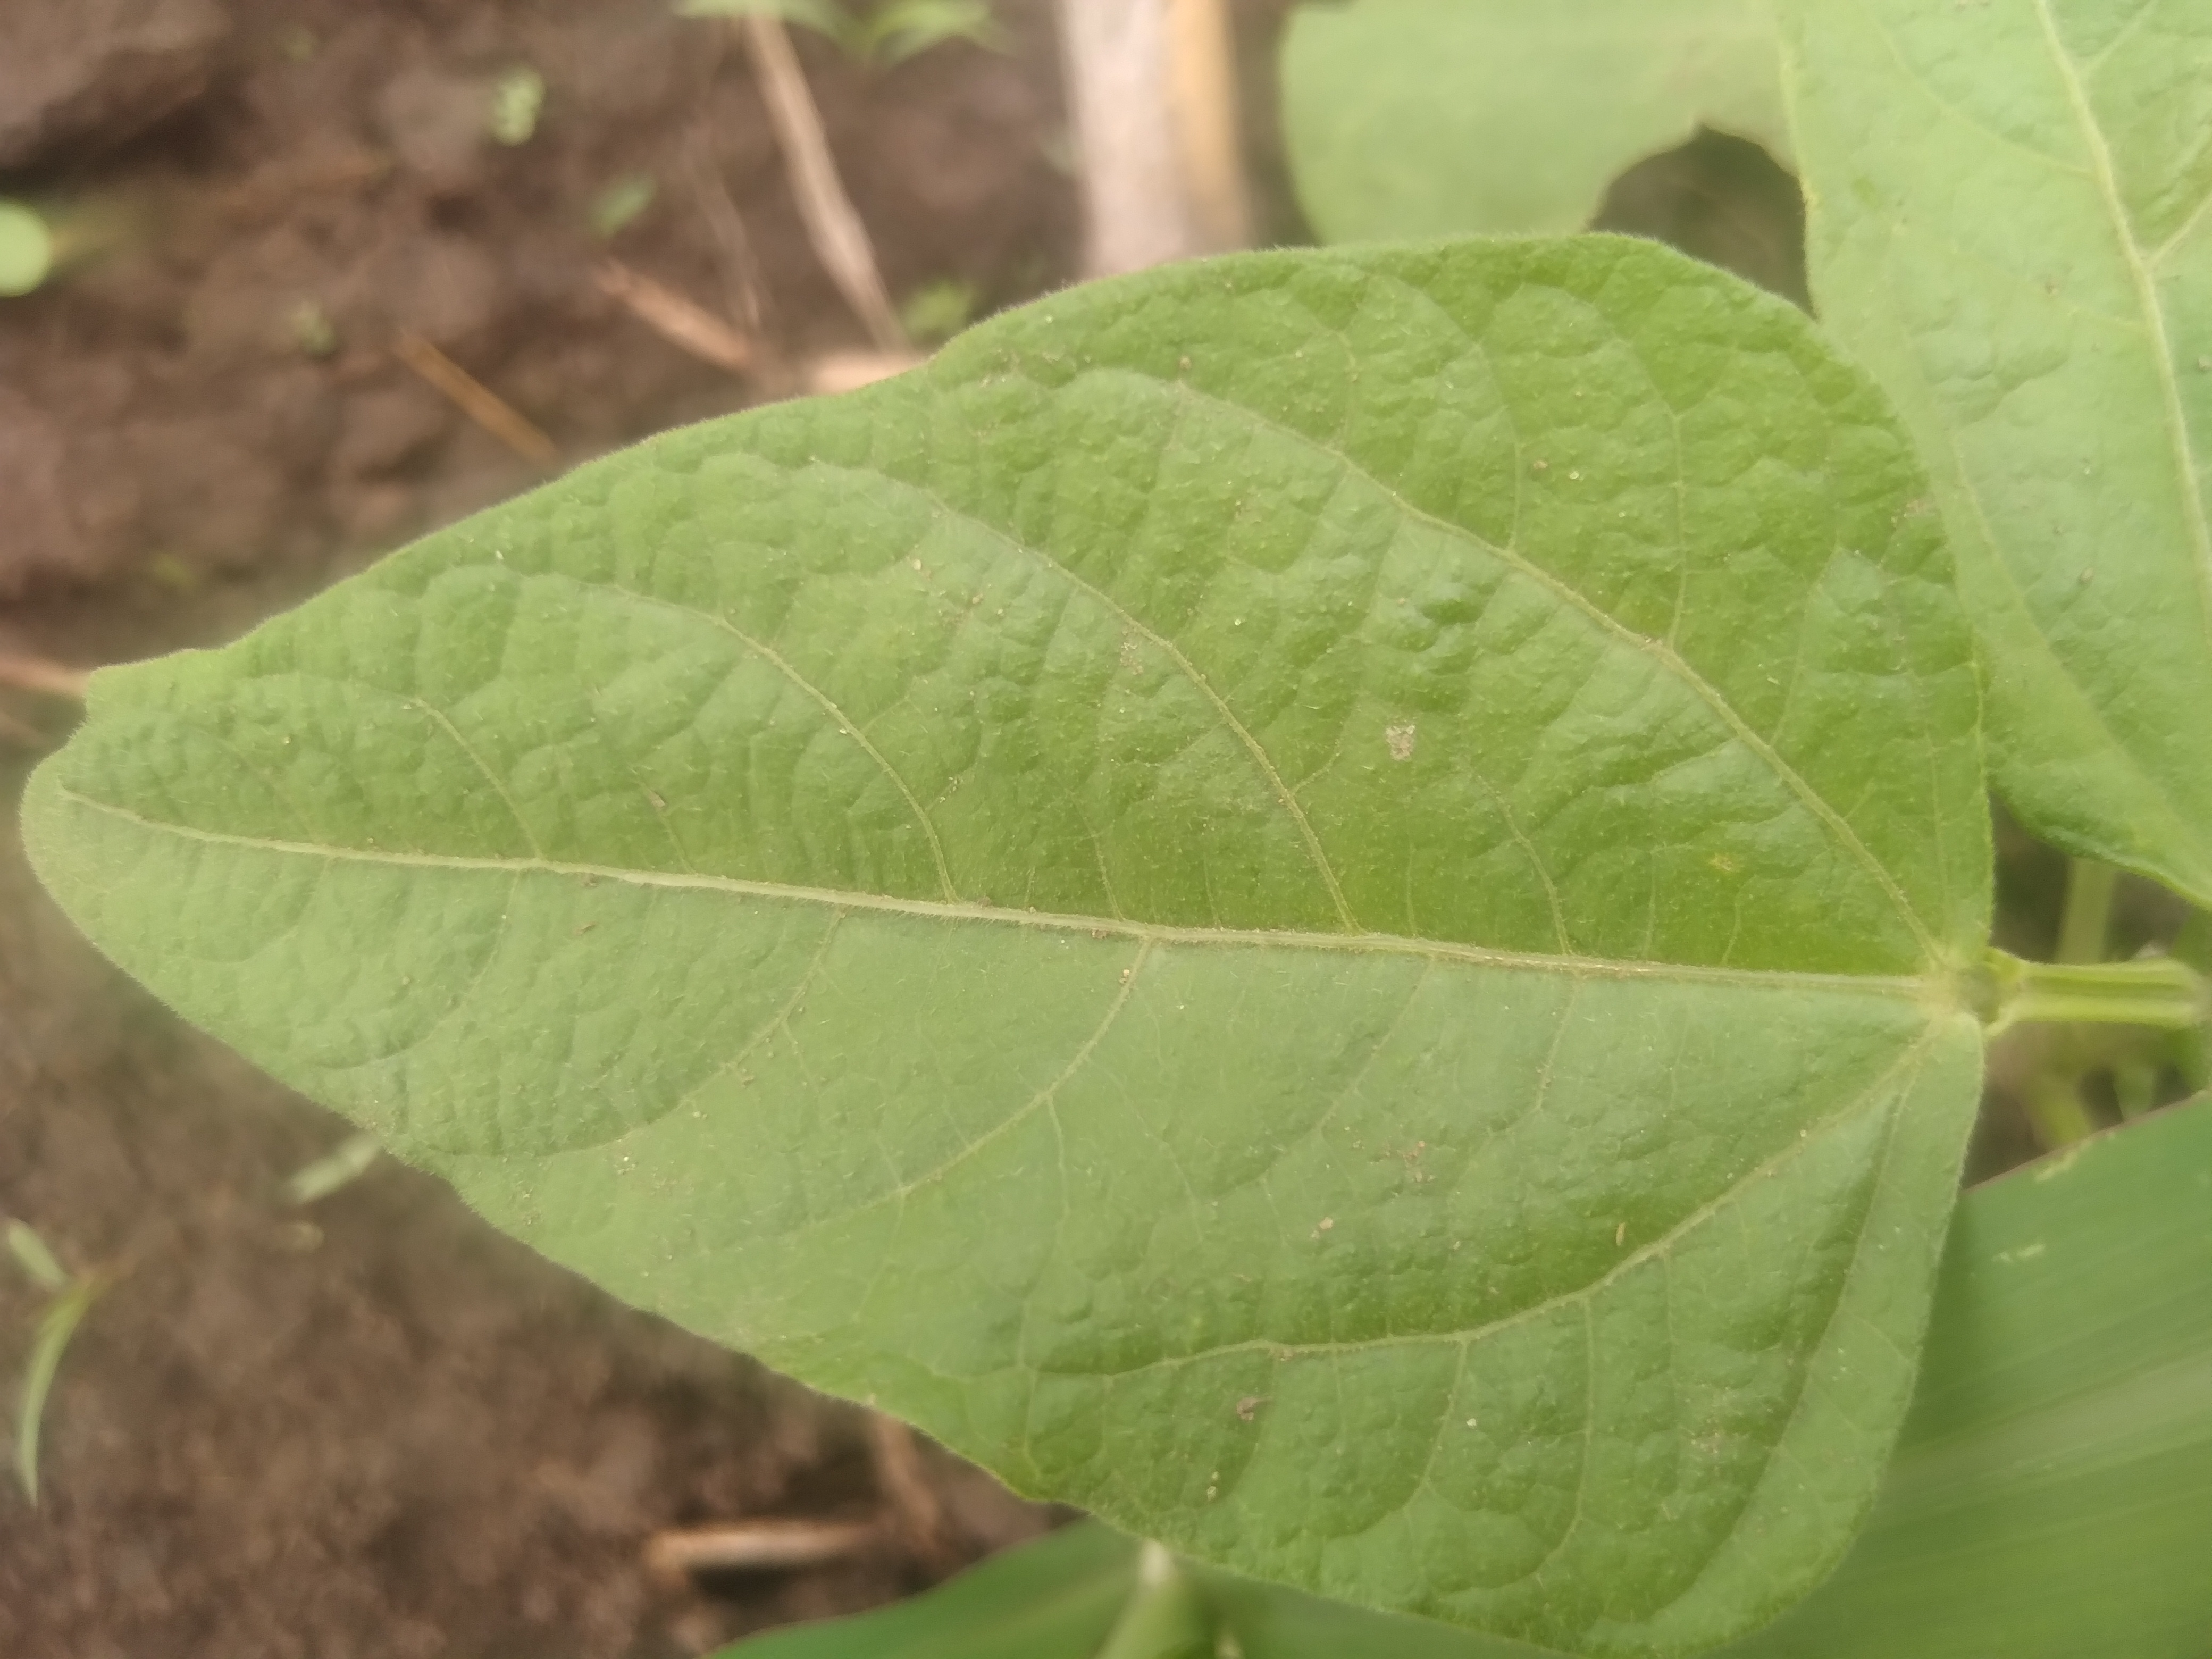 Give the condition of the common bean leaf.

healthy
